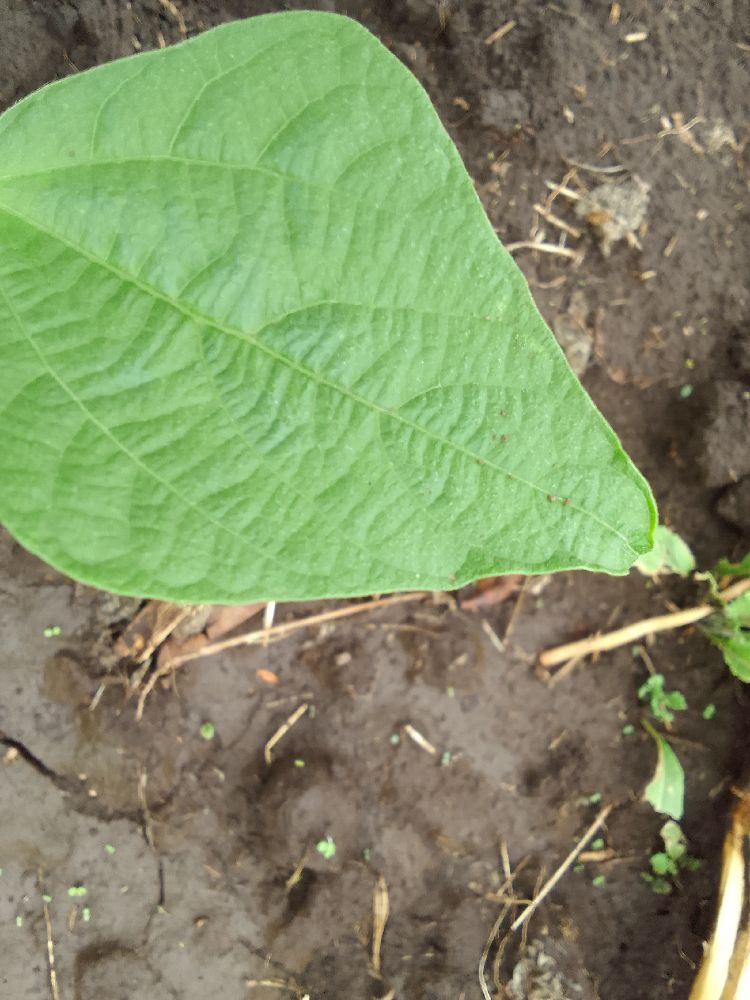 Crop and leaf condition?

common bean, healthy
